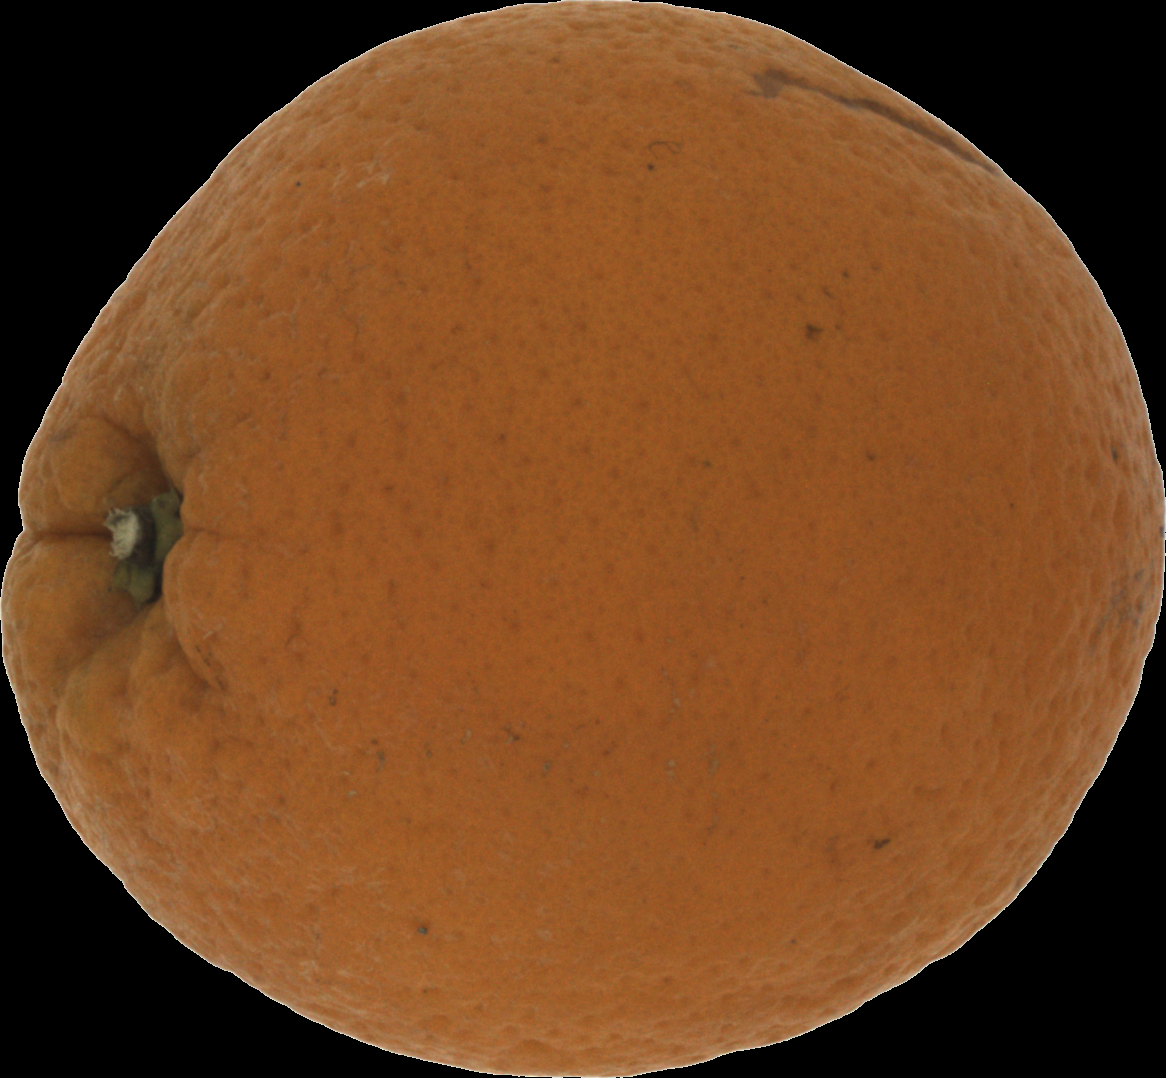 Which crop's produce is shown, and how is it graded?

orange, bad
